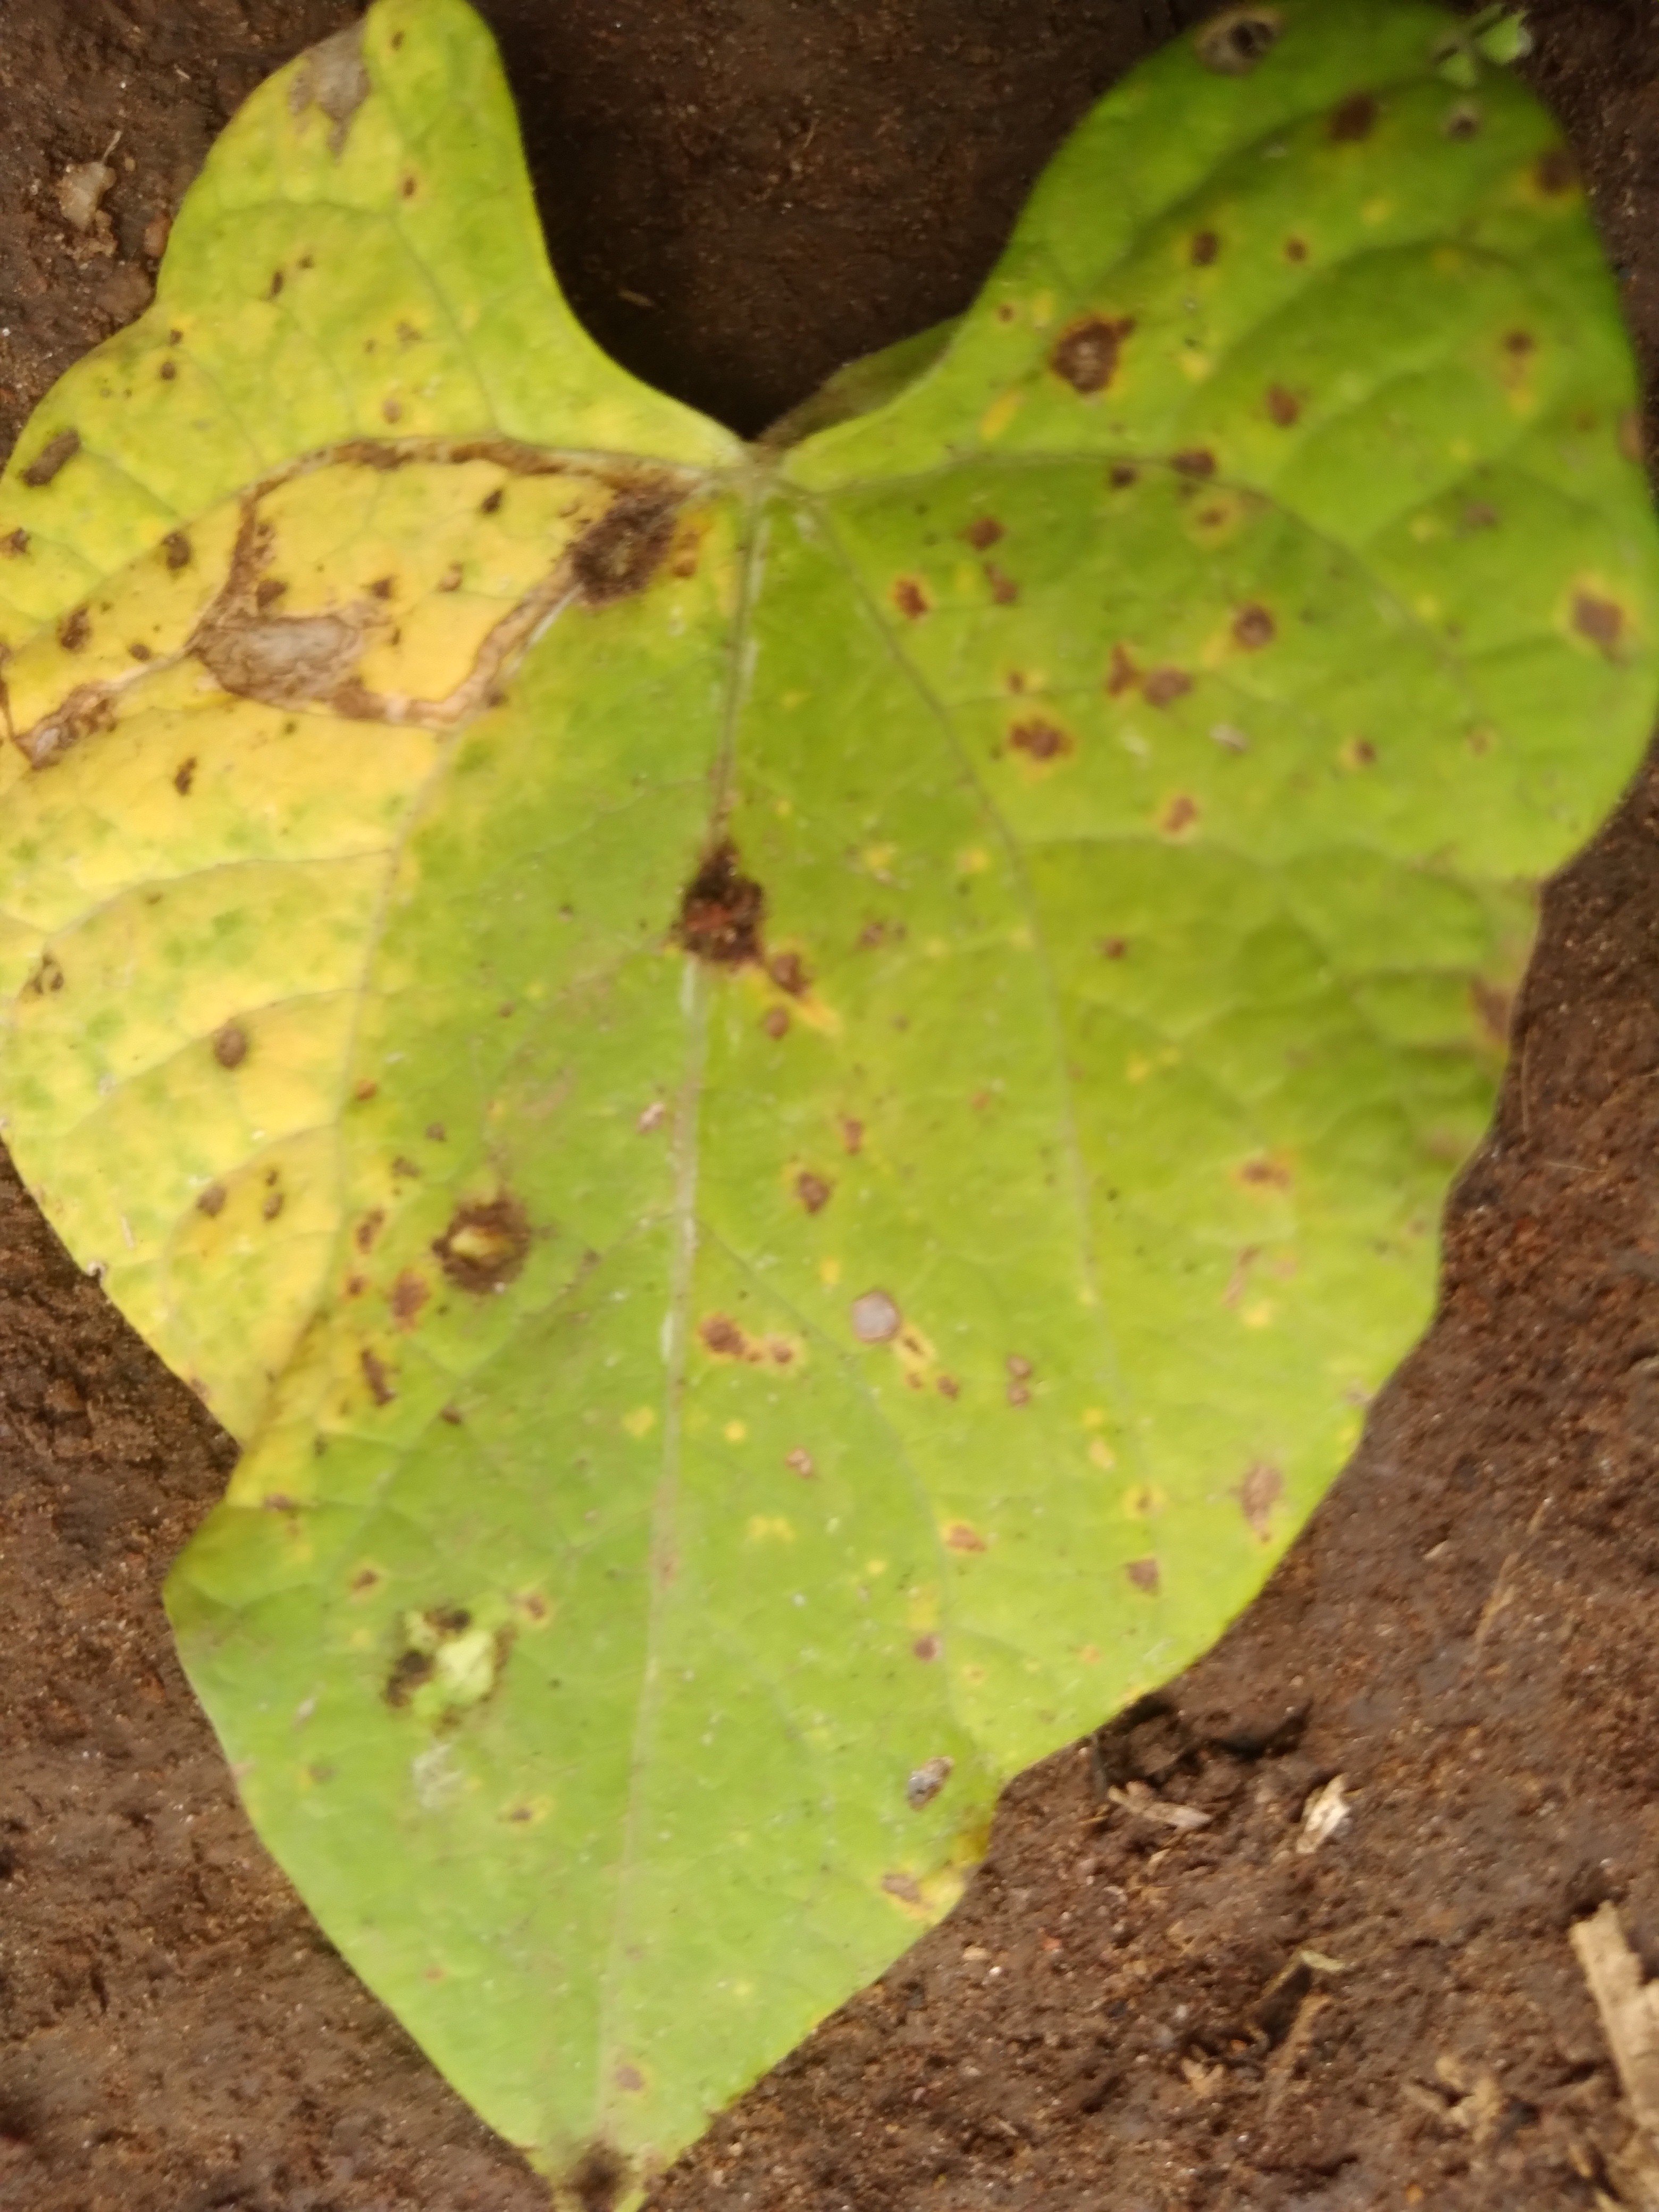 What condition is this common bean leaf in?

rust
